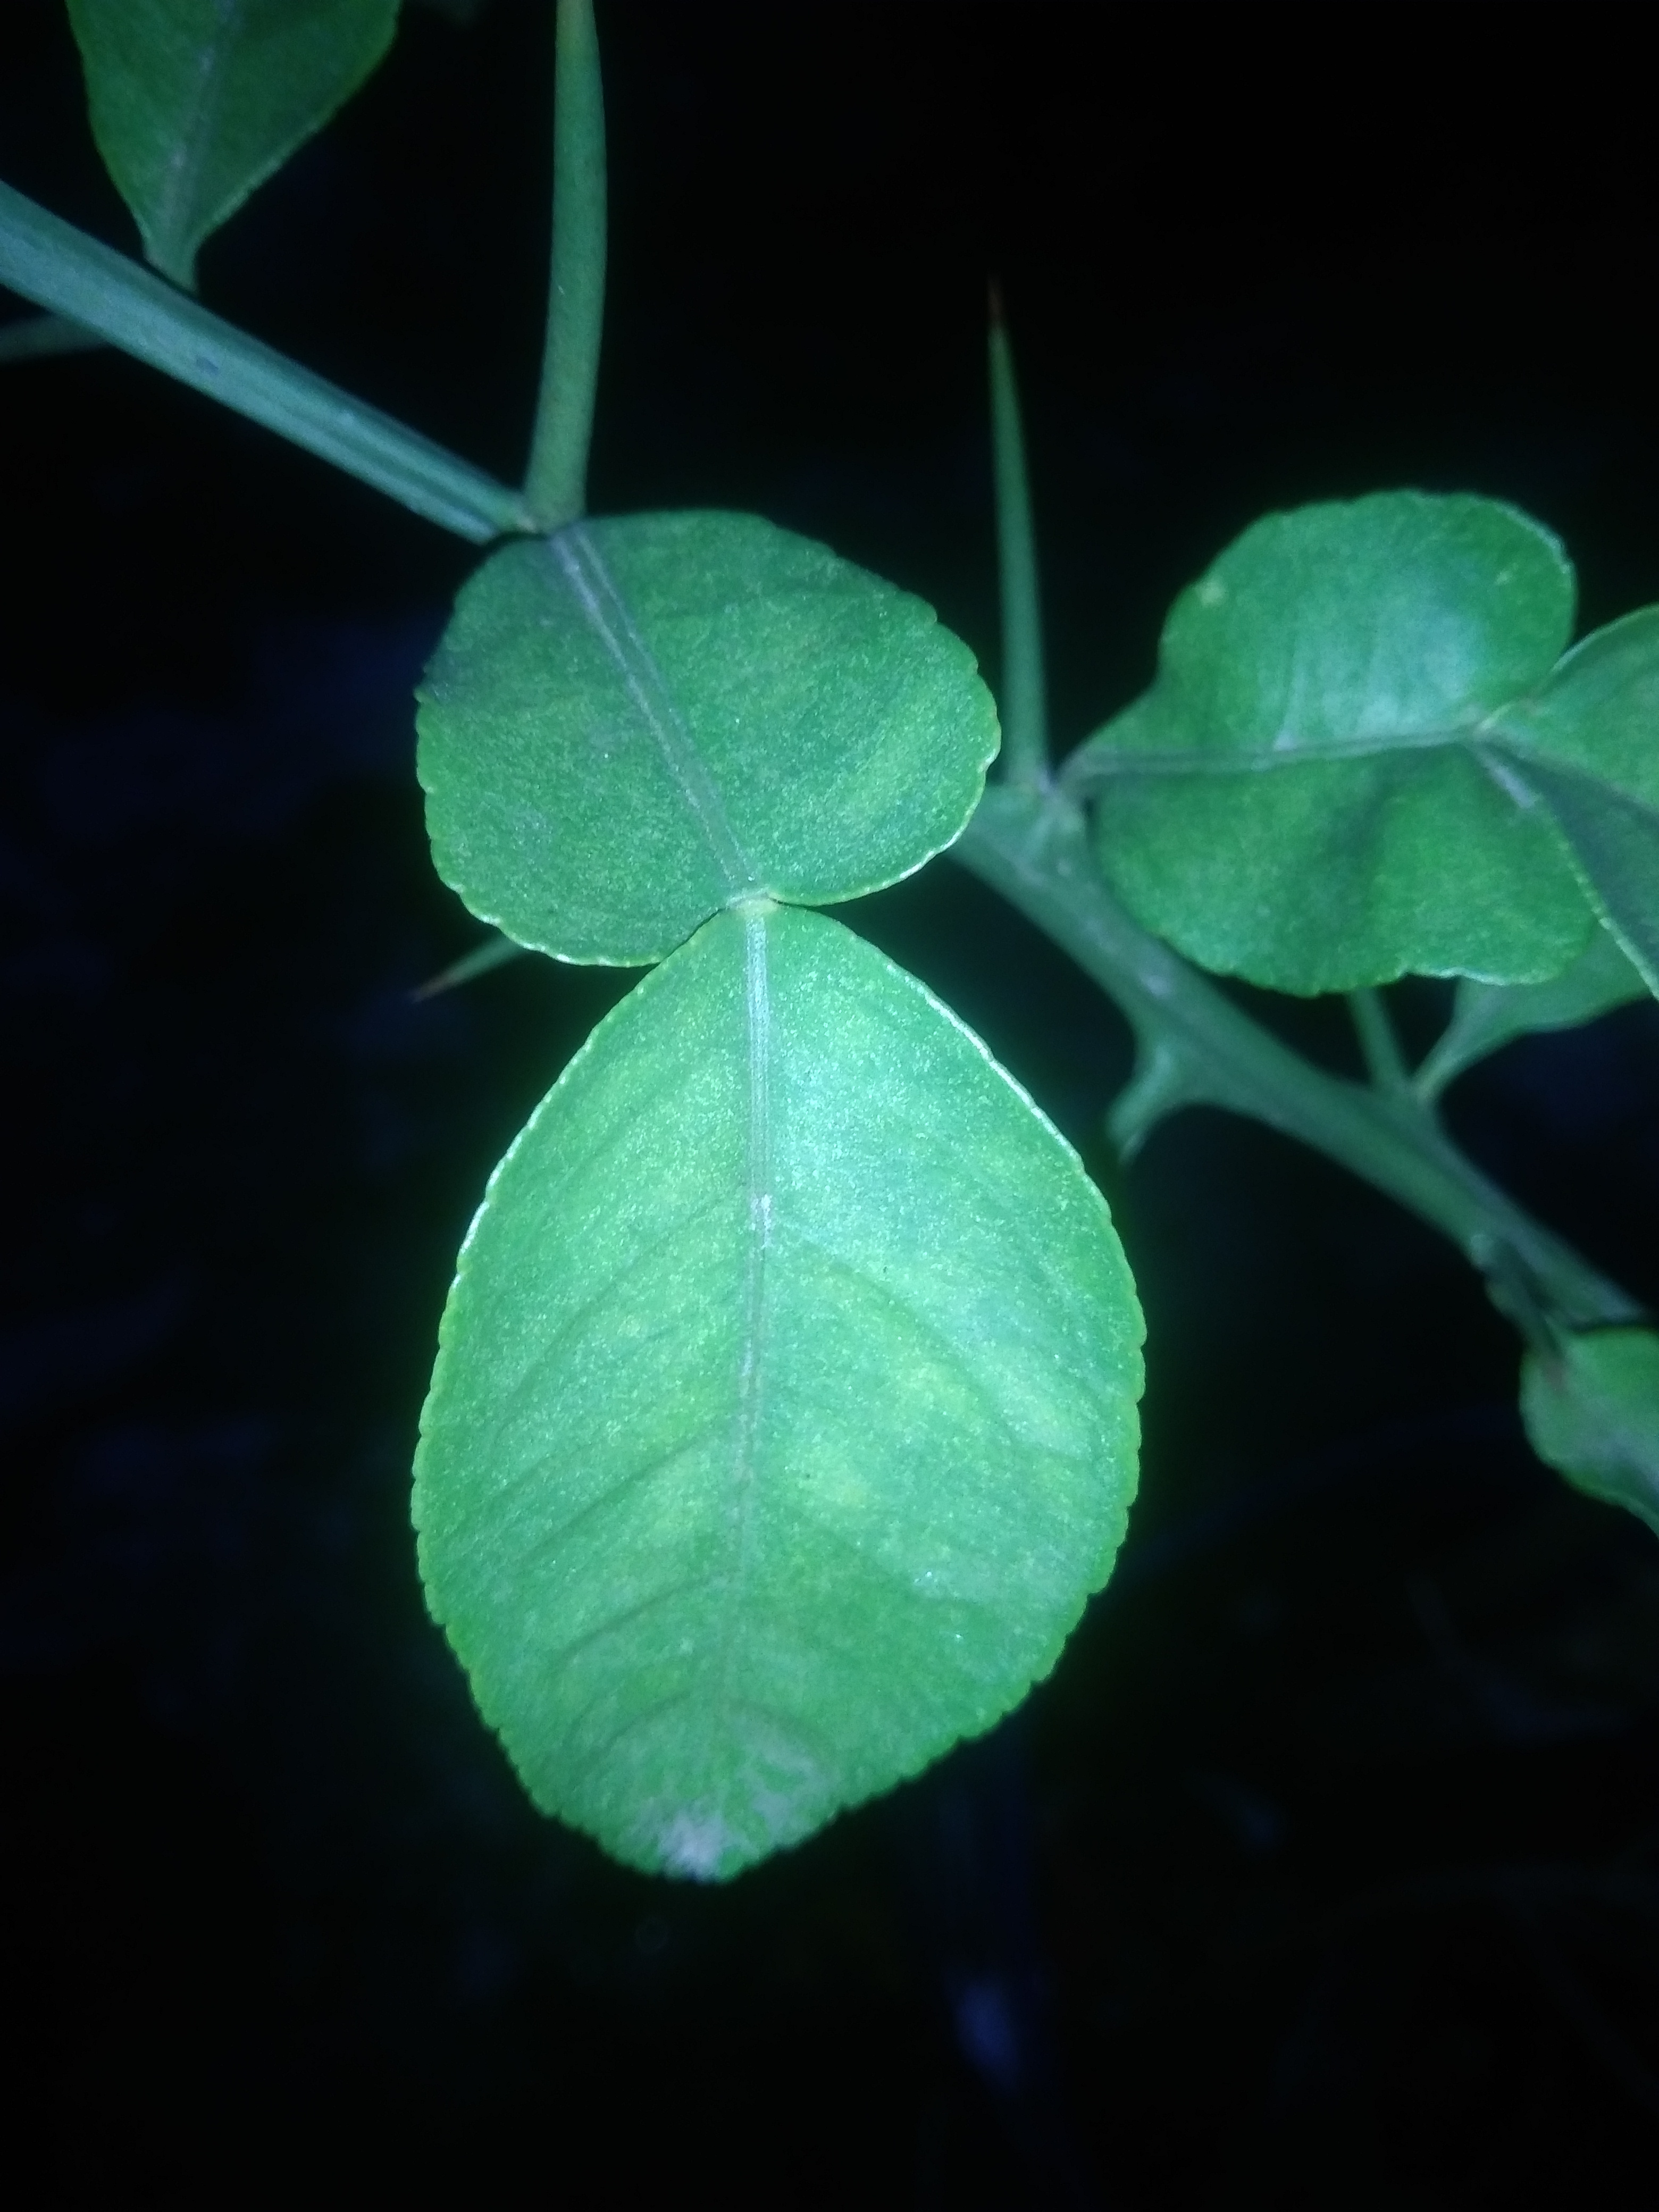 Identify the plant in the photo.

lemon
